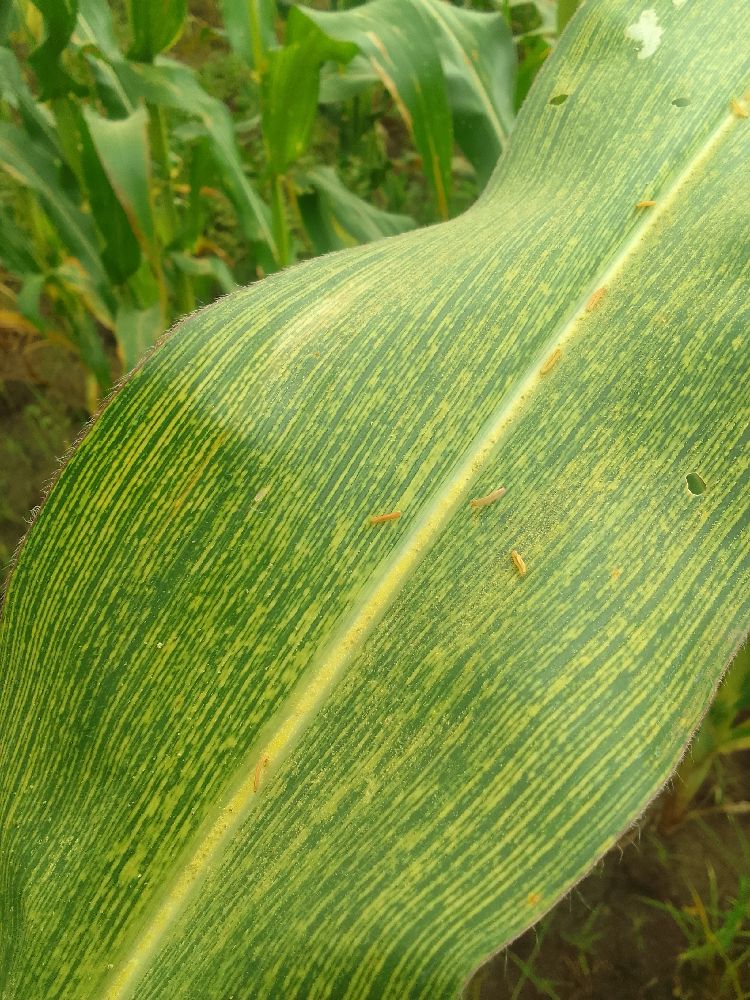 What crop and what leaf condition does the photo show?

maize, maize streak virus
